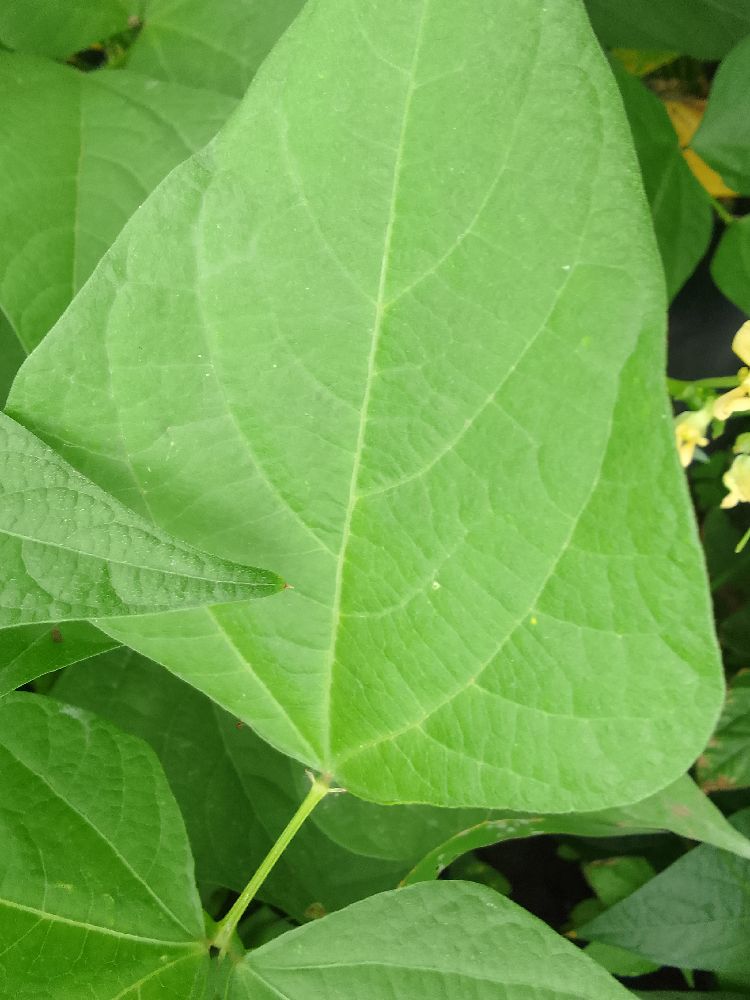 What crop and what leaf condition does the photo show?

common bean, healthy
